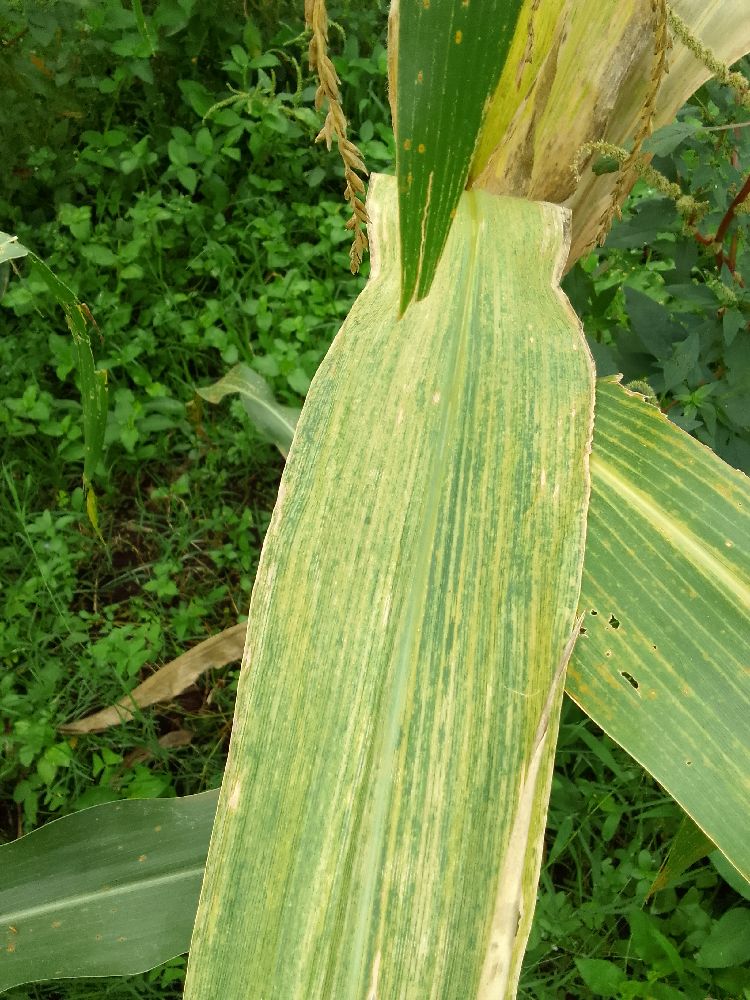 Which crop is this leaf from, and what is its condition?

maize, maize lethal necrosis
